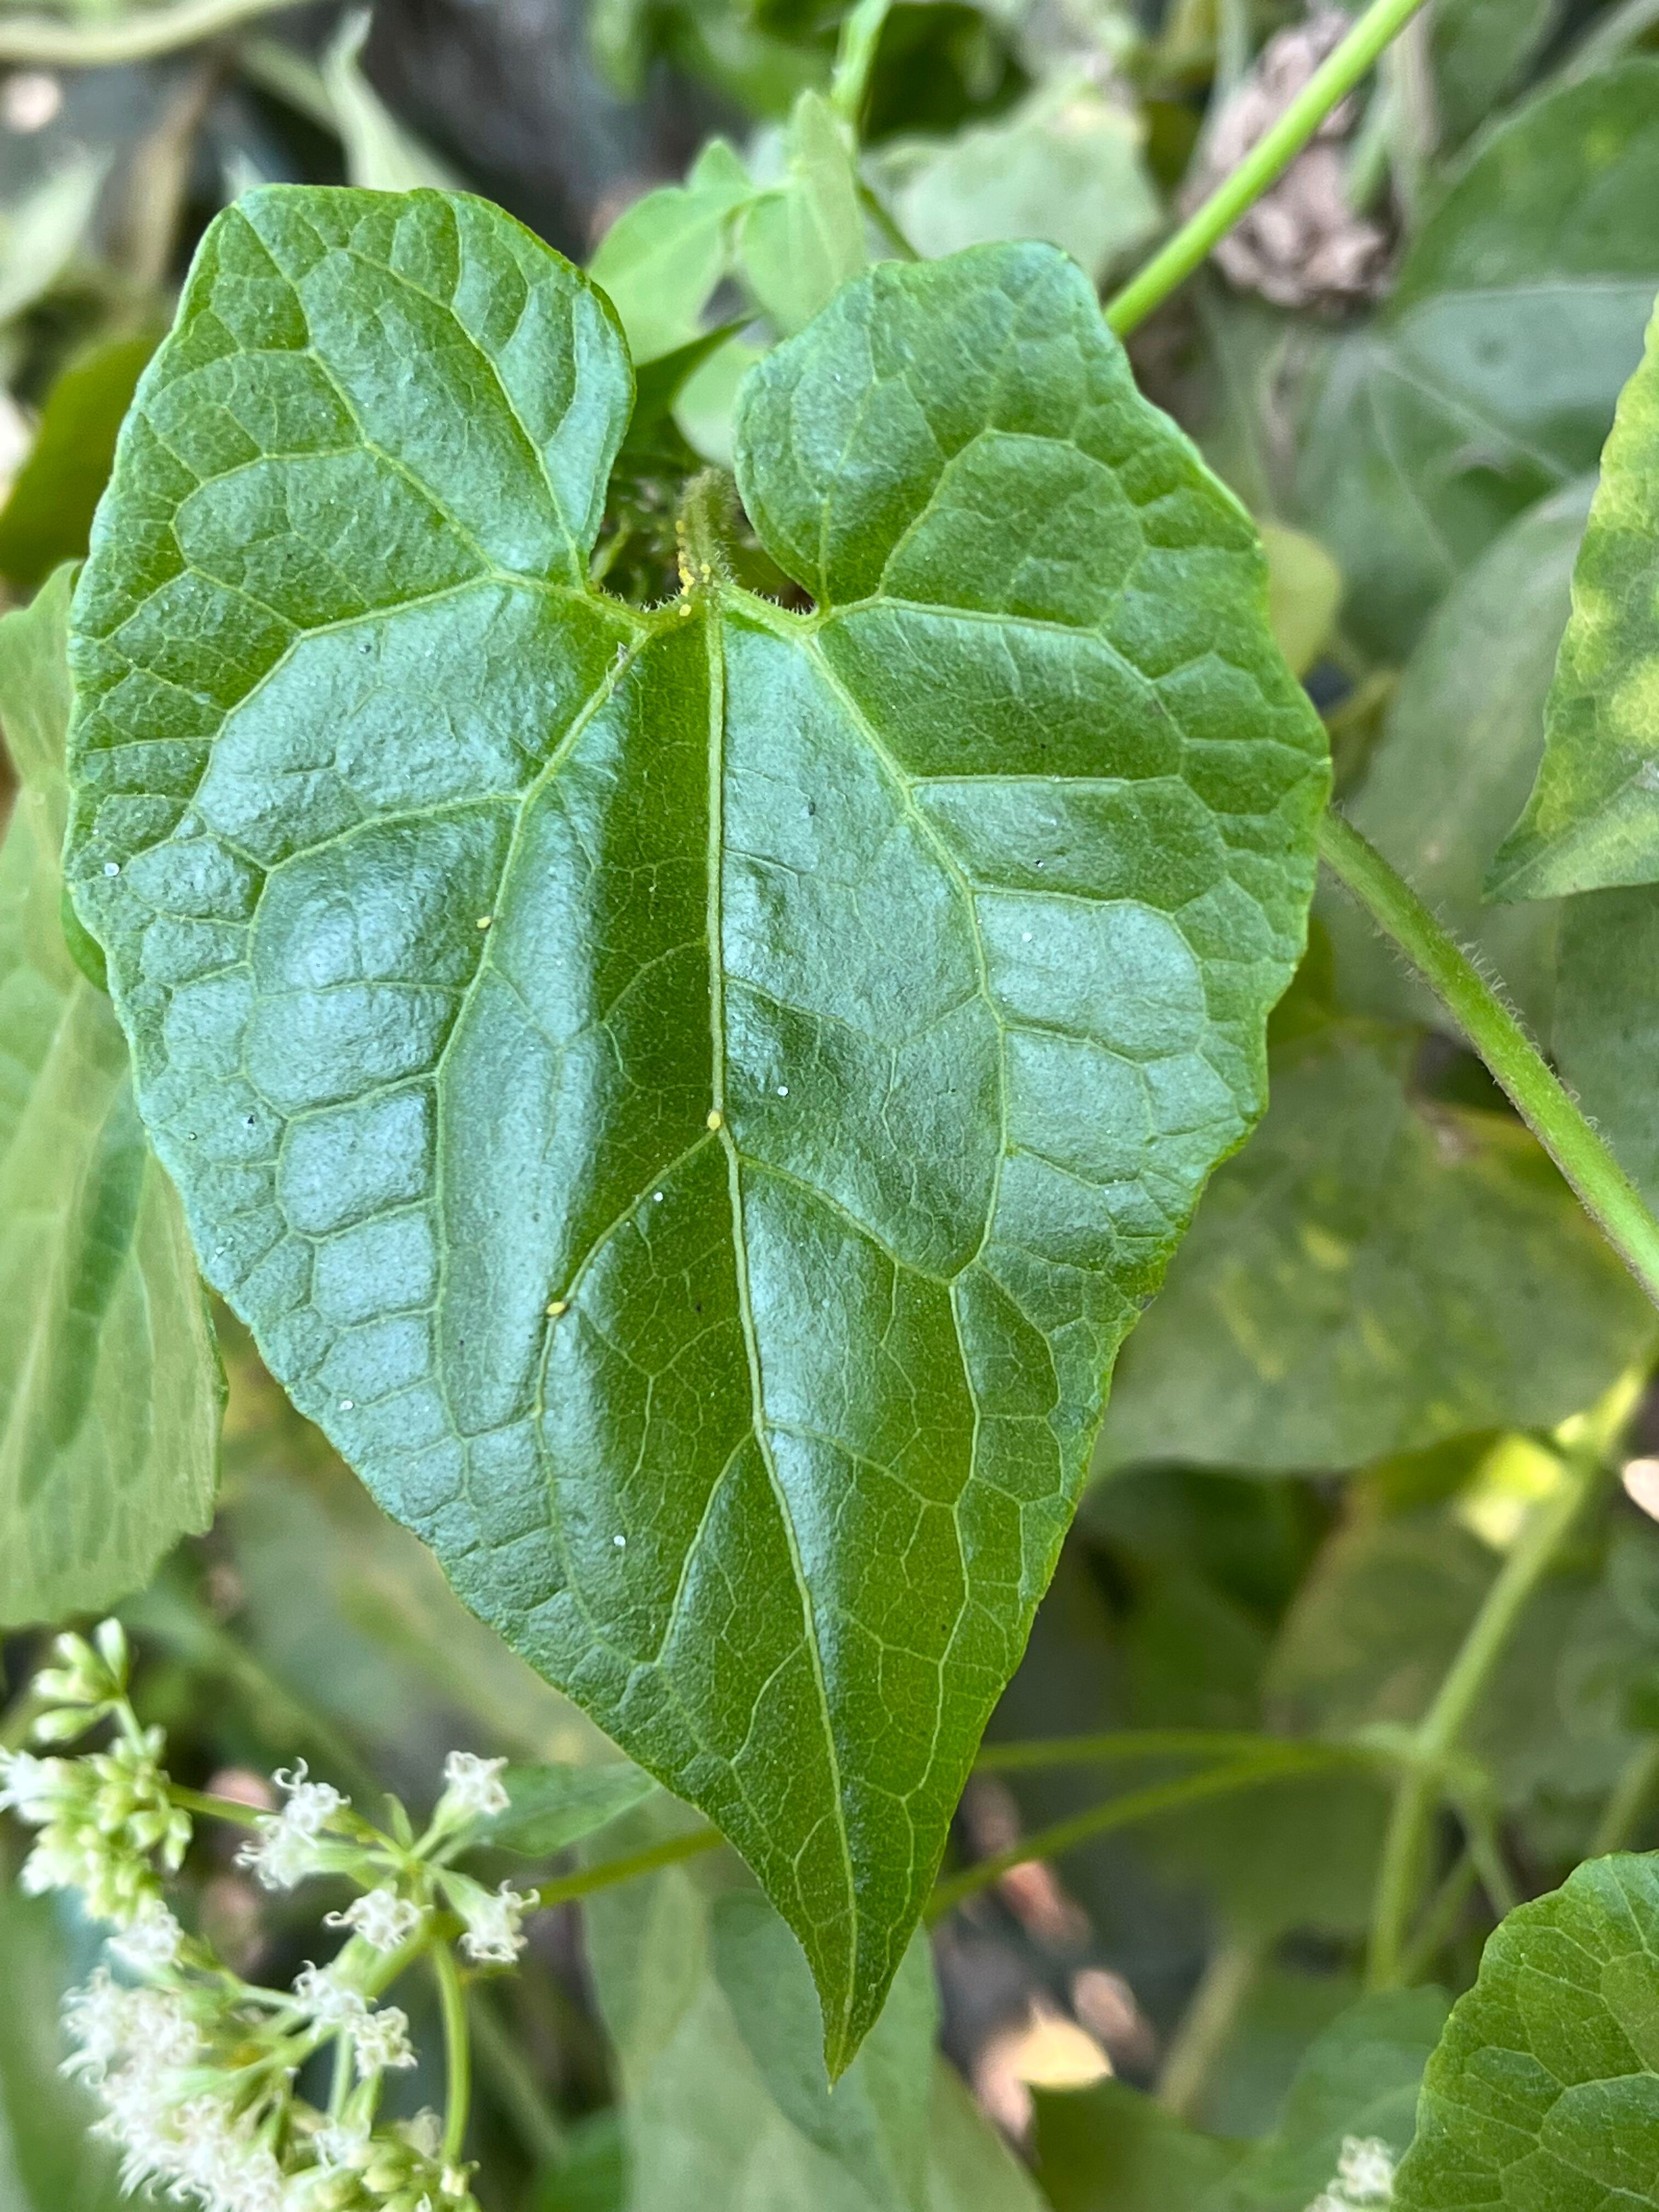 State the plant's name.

bitter vine
